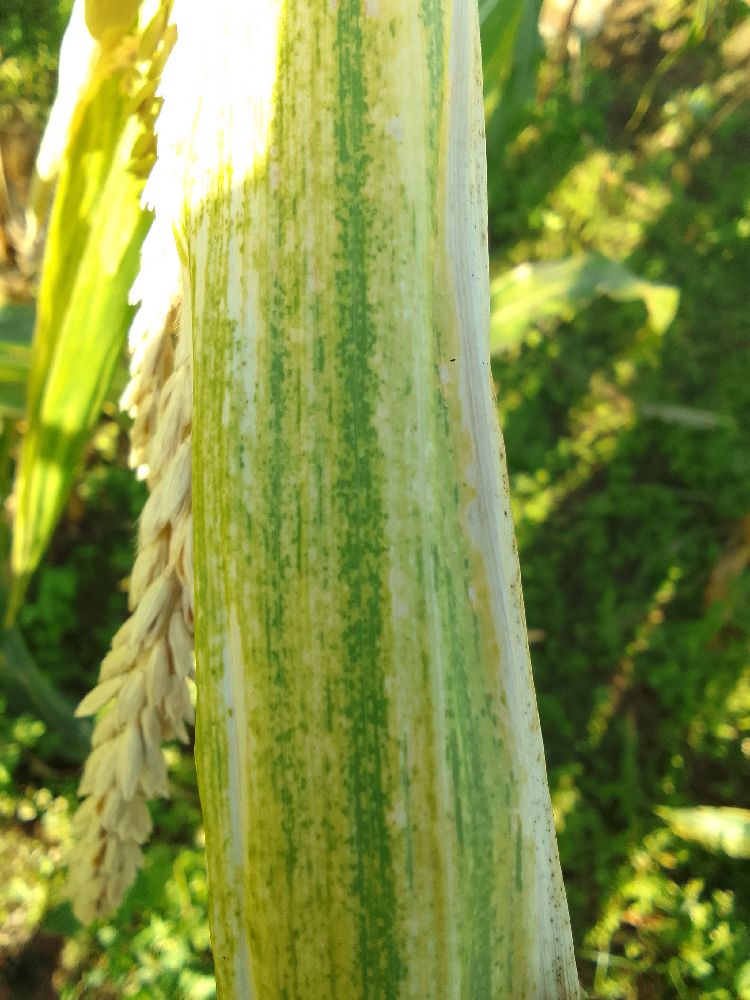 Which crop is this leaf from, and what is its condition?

maize, maize lethal necrosis
